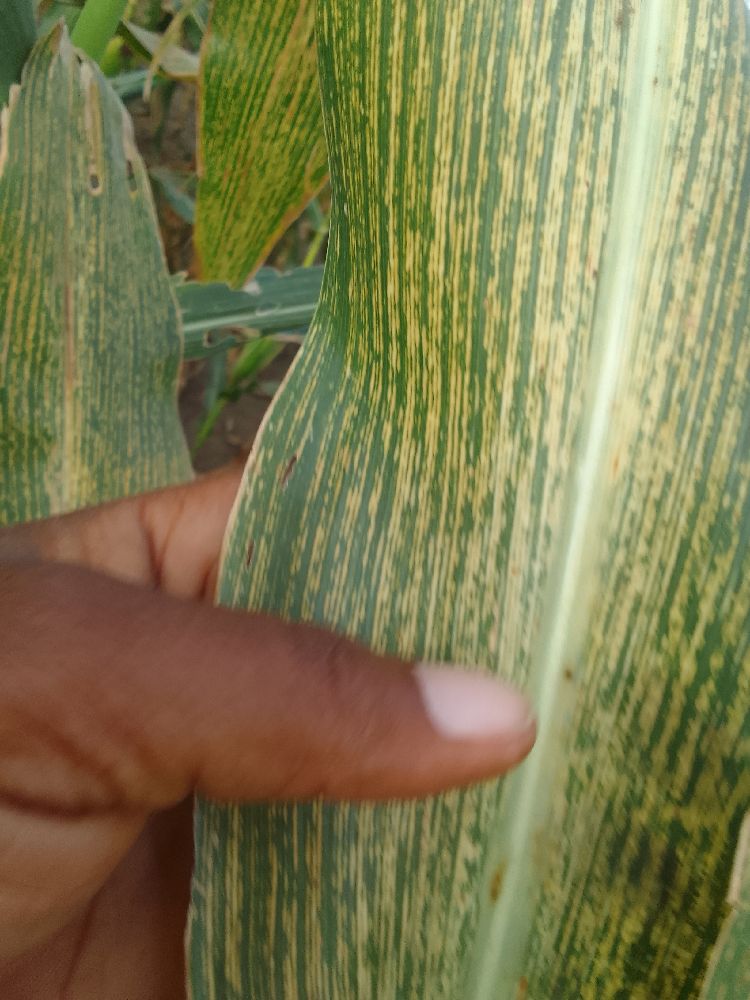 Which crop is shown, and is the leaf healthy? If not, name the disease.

maize, maize streak virus
